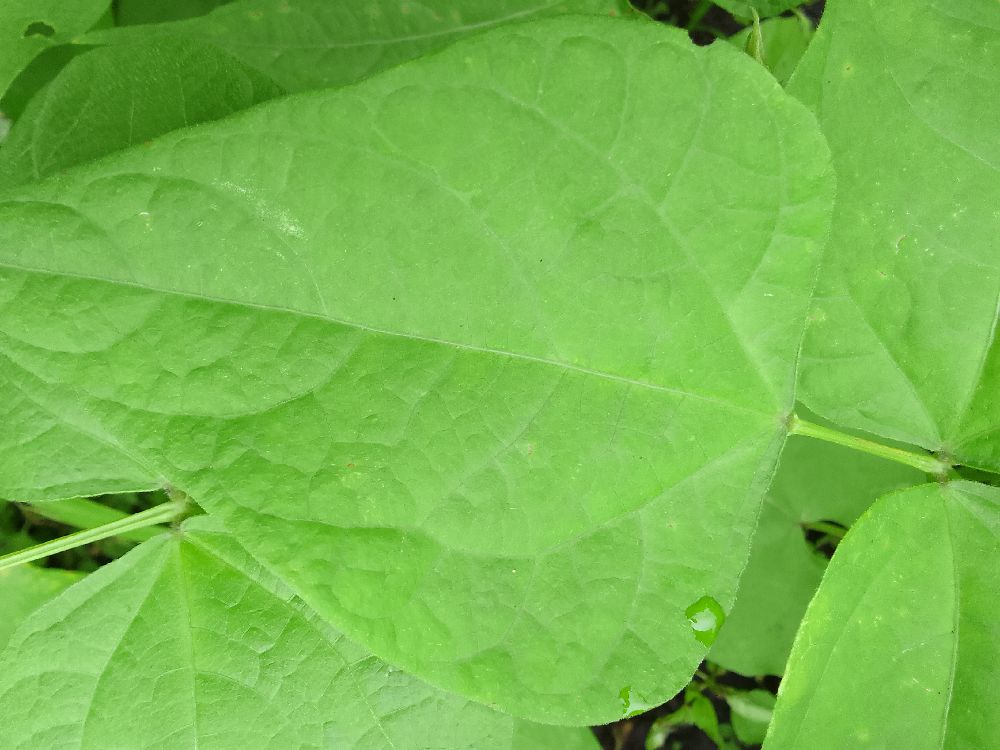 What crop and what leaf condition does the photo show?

common bean, healthy
